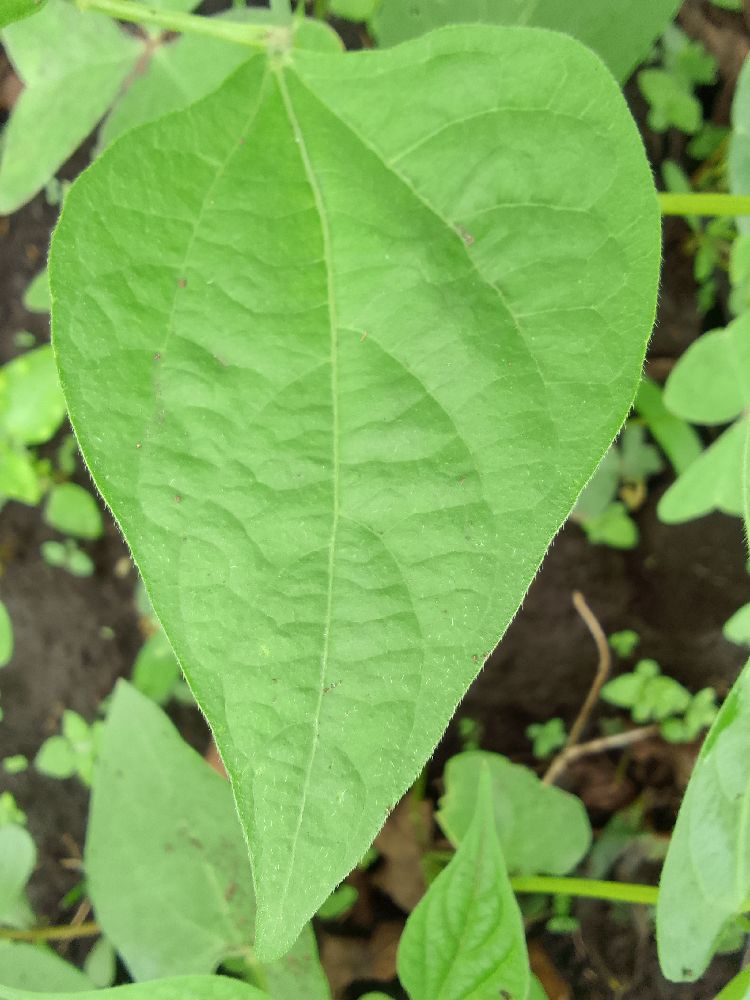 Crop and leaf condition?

common bean, healthy
